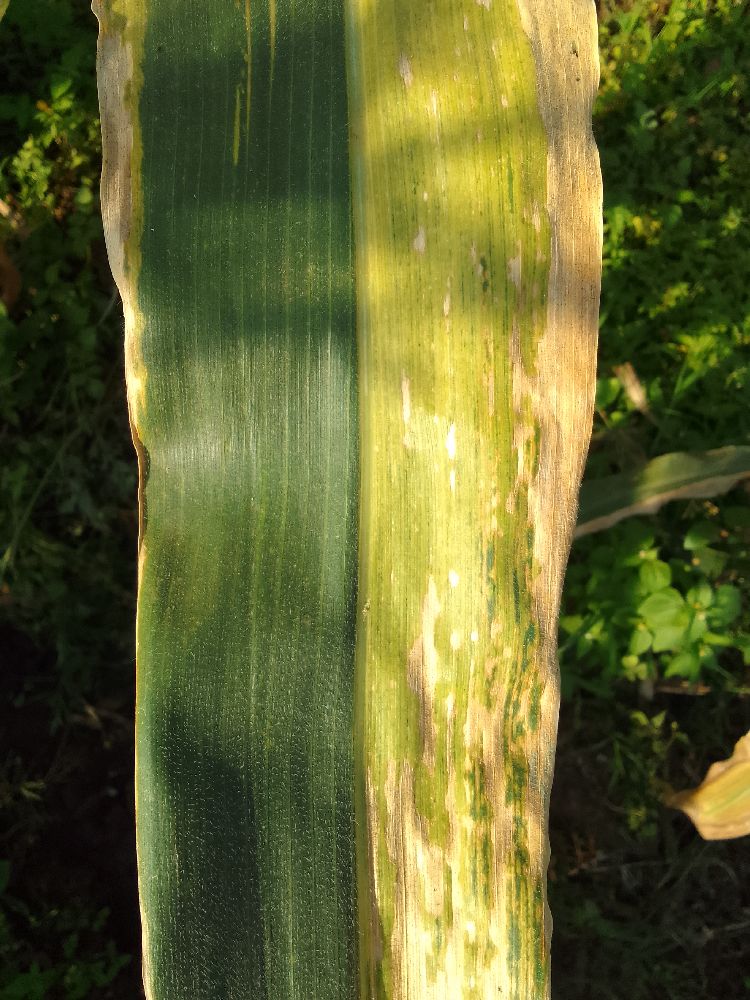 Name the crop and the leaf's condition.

maize, maize lethal necrosis
